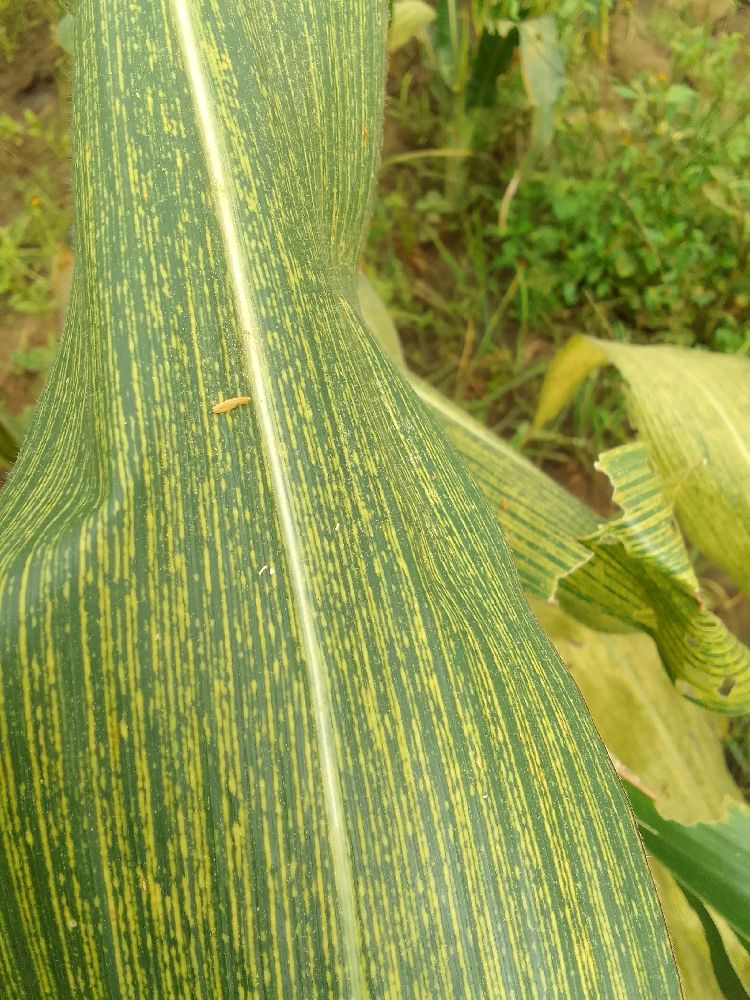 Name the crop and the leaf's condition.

maize, maize streak virus
